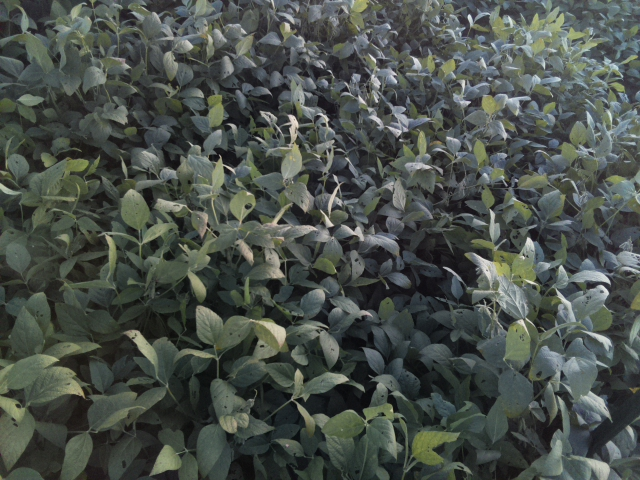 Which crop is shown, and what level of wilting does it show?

soybean, leaflets folding inward at secondary pulvinus with no turgor loss in leaflets or petioles
